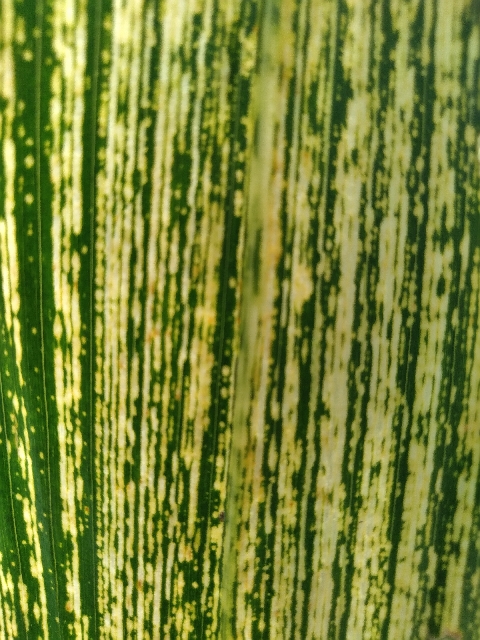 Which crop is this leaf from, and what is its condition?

maize, maize streak virus
